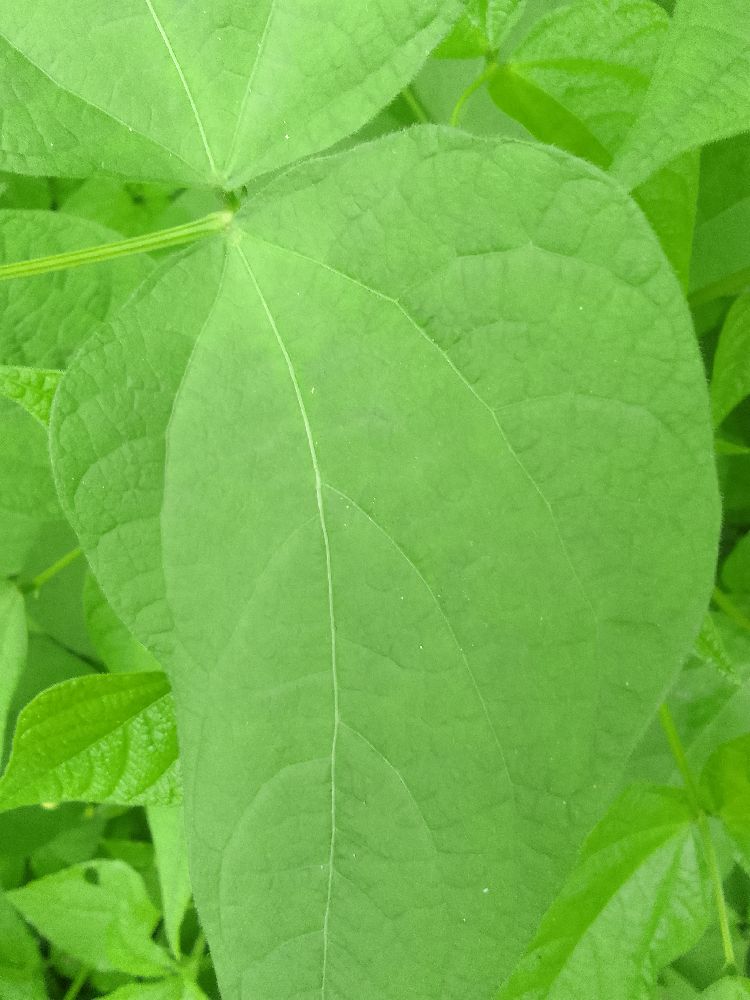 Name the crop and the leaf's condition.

common bean, healthy
